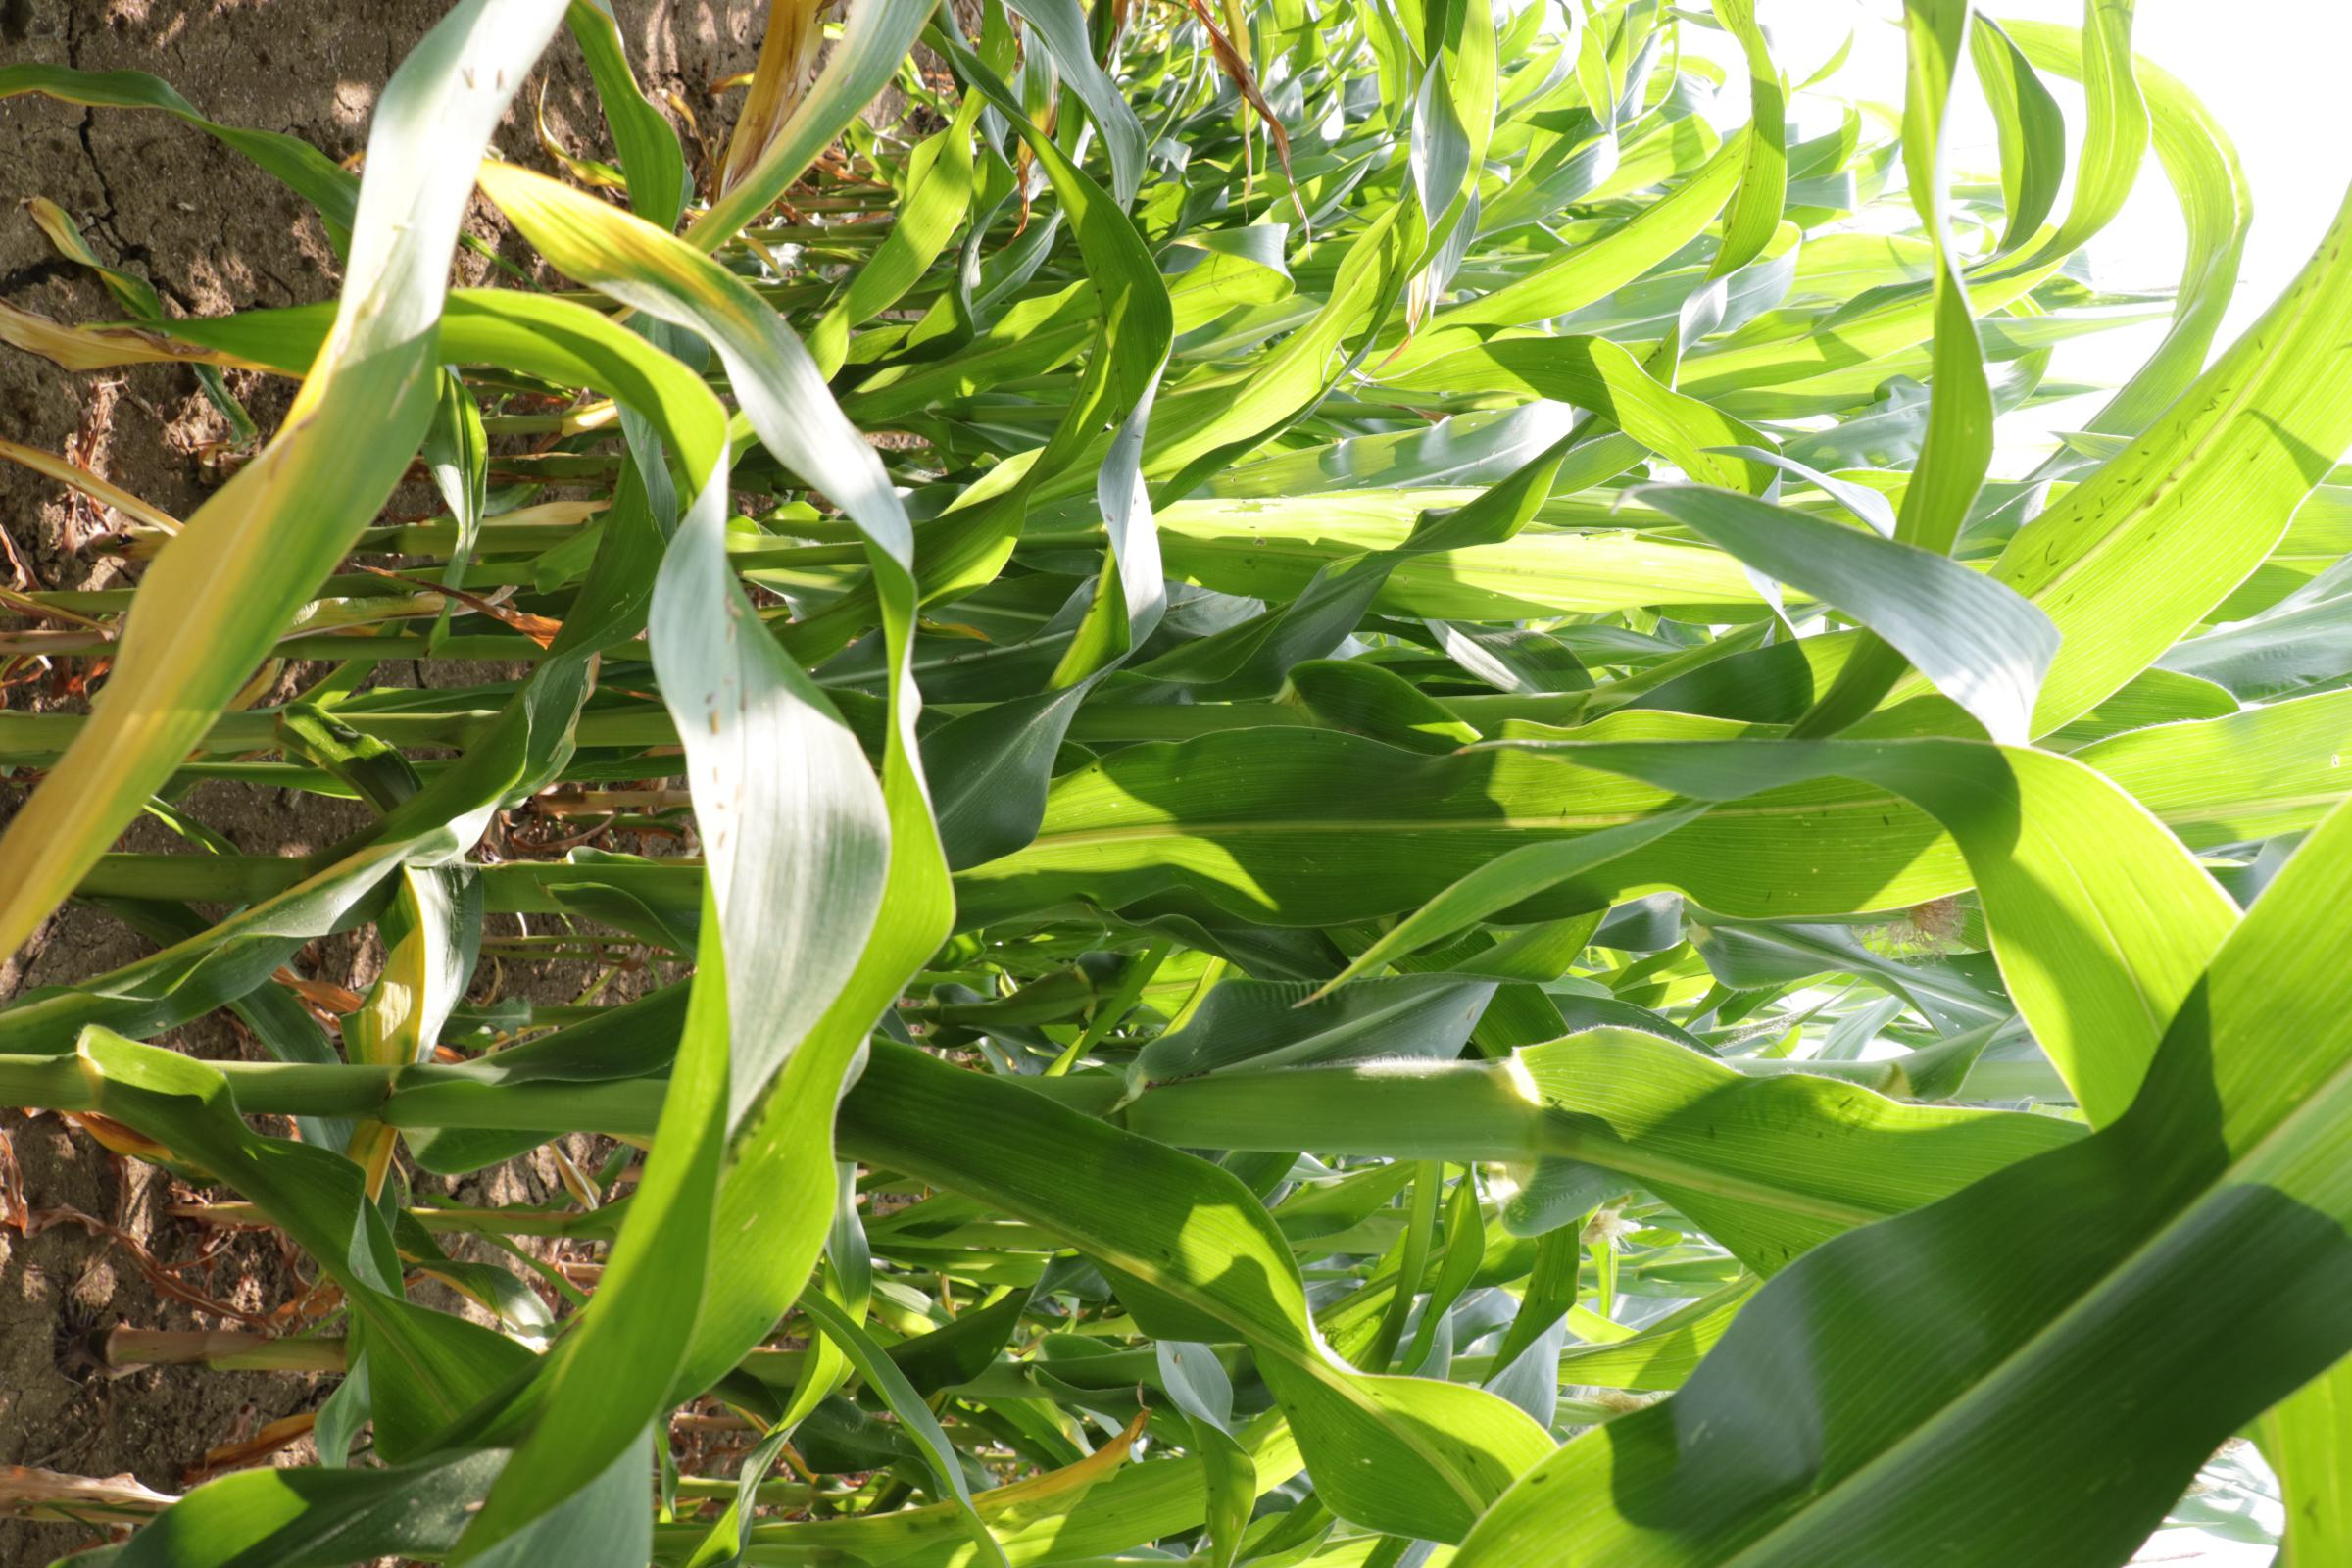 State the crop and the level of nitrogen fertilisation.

maize, reduced nitrogen fertilisation
